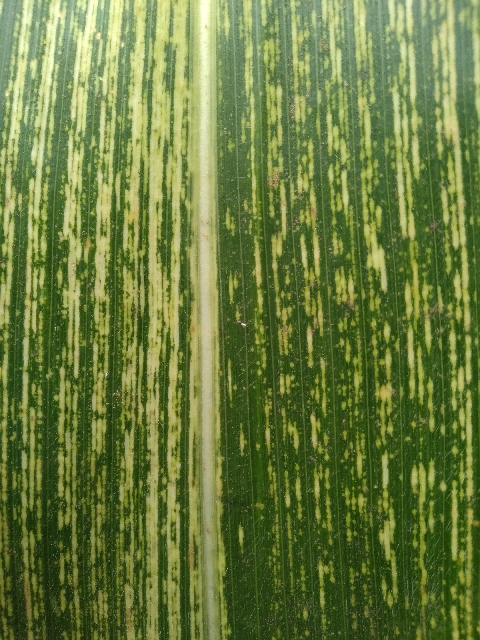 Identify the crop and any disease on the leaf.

maize, maize streak virus
